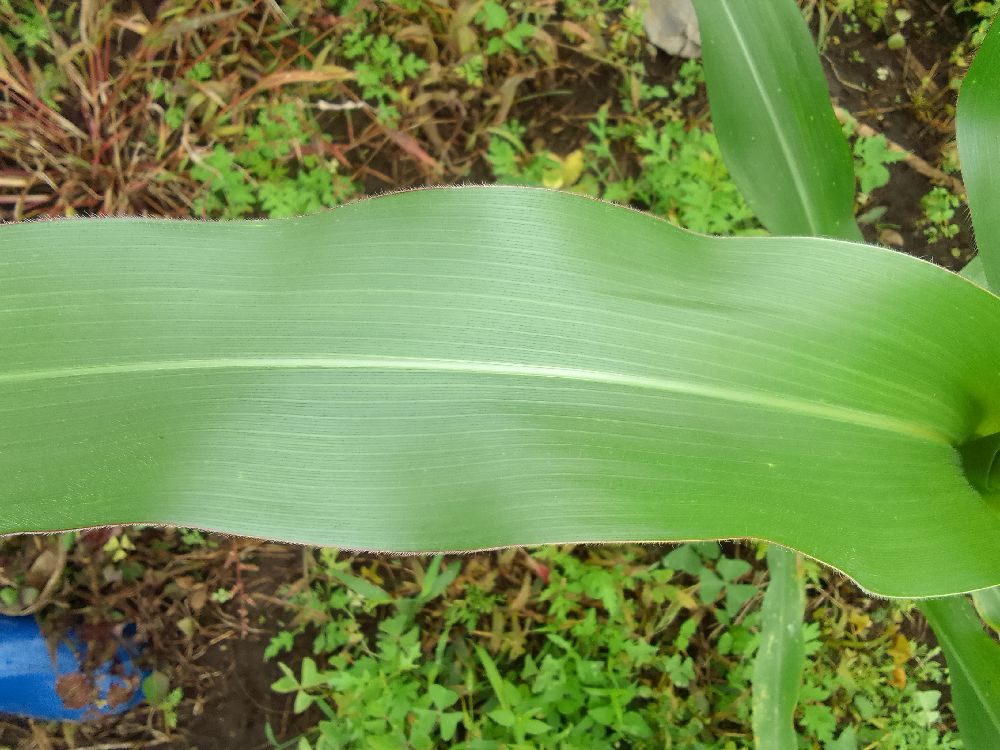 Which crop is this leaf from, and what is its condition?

maize, healthy
